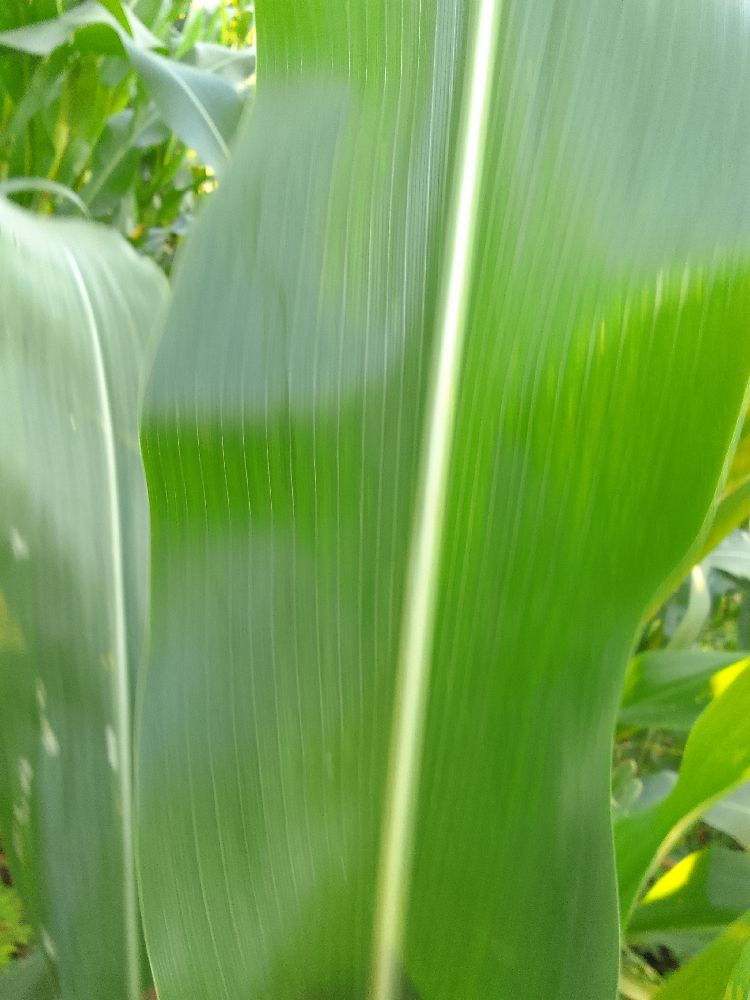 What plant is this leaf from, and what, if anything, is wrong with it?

maize, healthy
